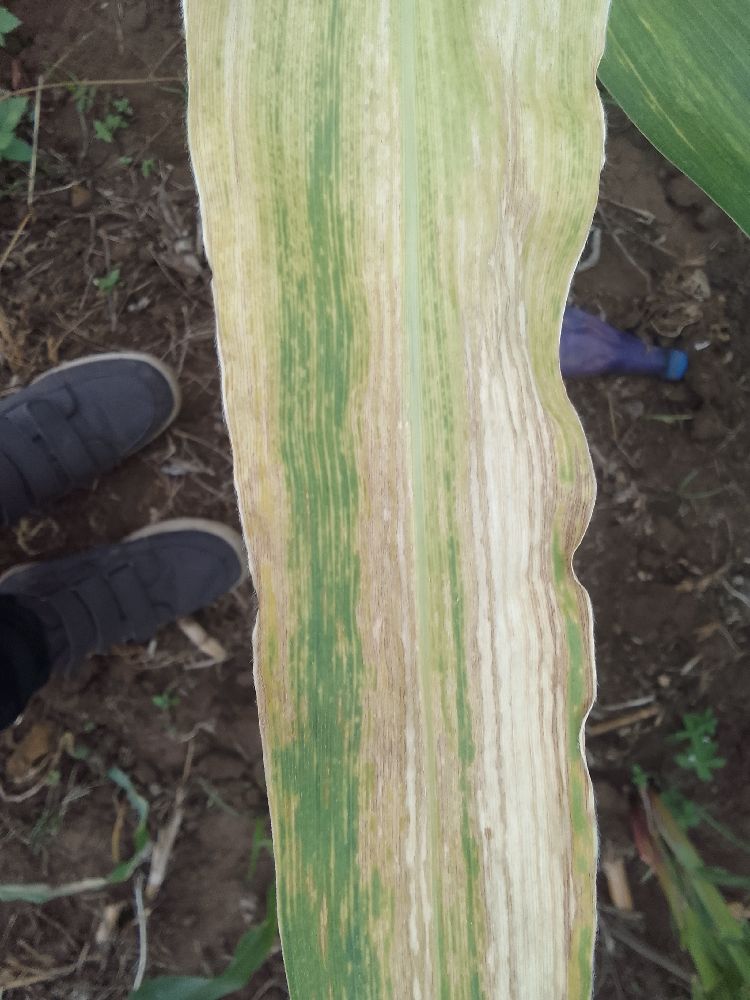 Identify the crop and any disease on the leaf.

maize, maize lethal necrosis
